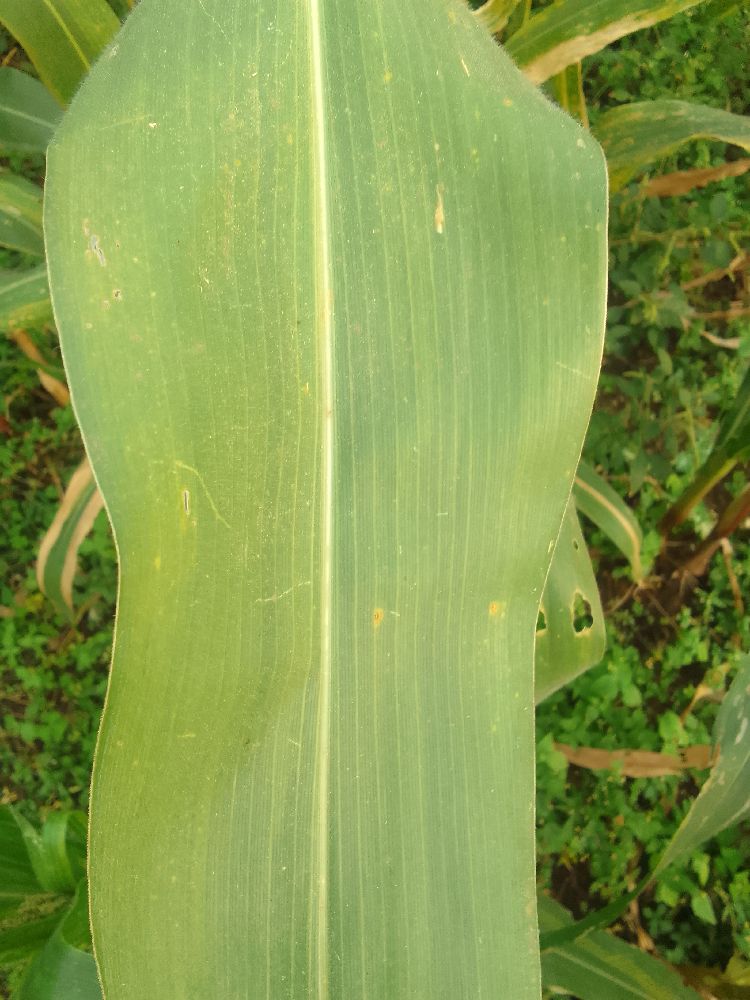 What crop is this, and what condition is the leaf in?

maize, healthy
